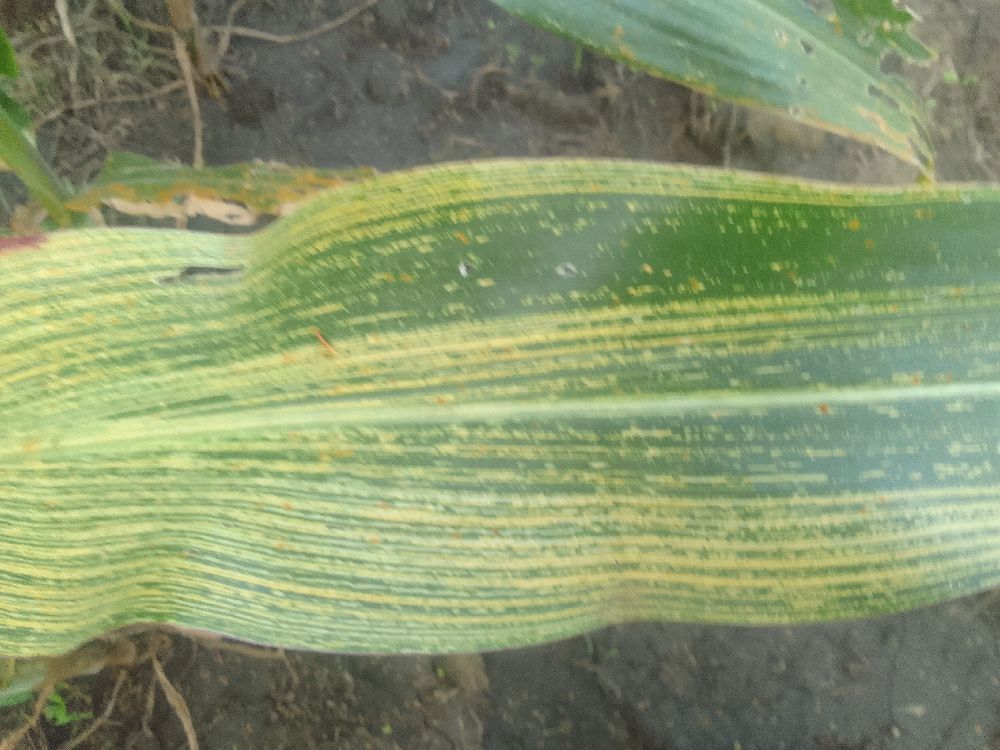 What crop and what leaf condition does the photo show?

maize, maize streak virus
